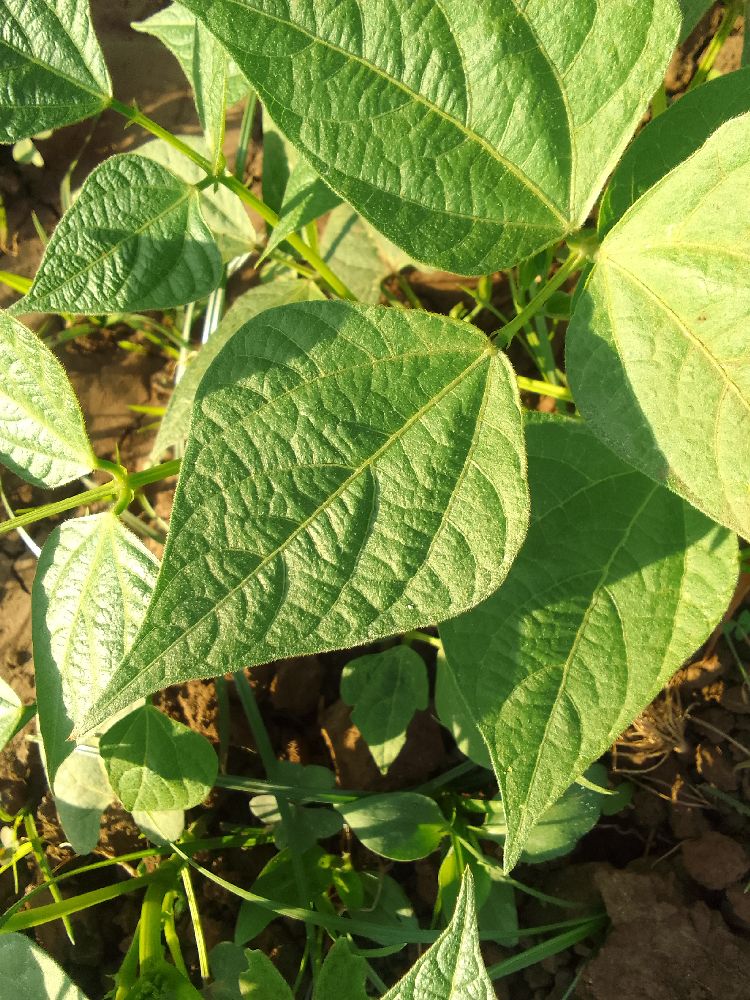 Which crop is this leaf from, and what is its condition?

common bean, healthy
